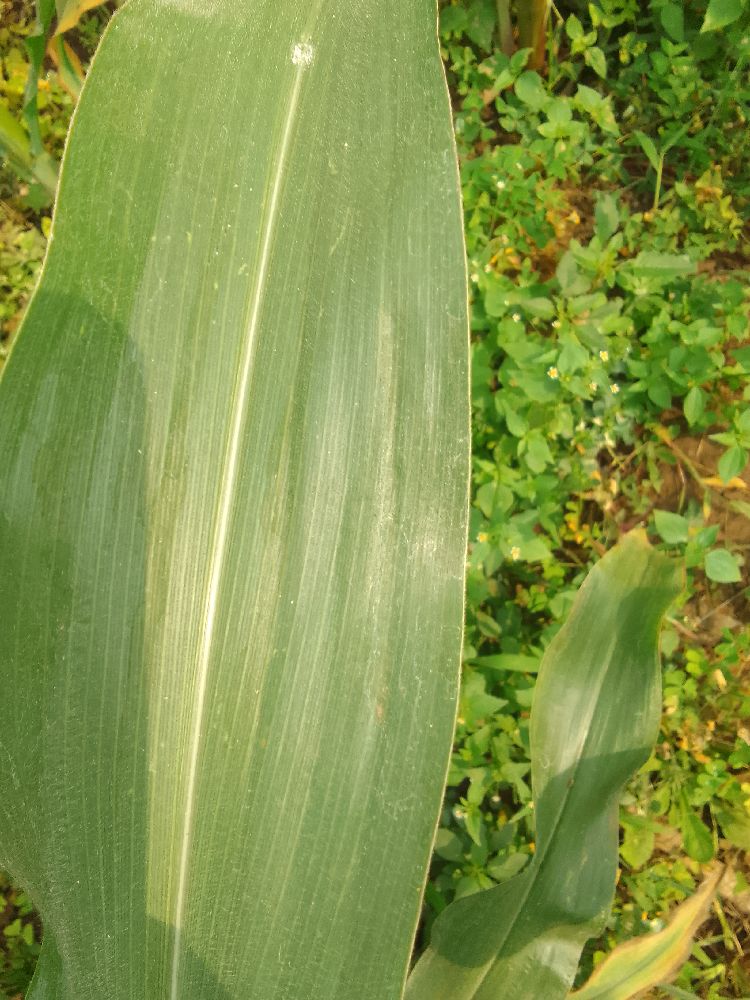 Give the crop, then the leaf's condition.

maize, healthy
